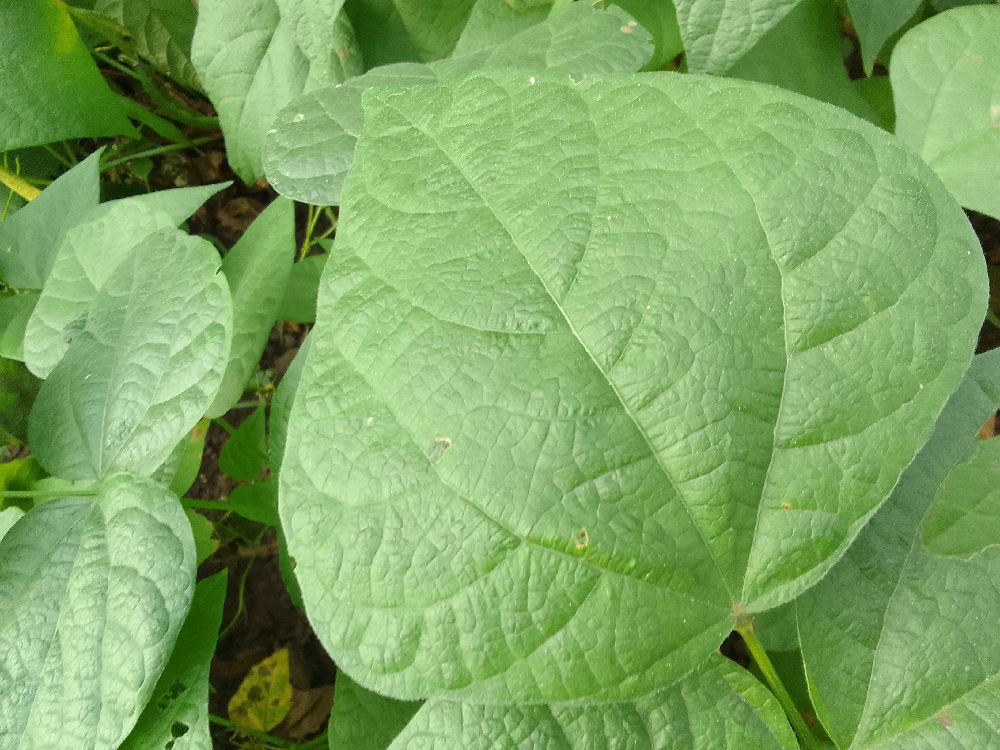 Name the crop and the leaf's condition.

common bean, healthy
